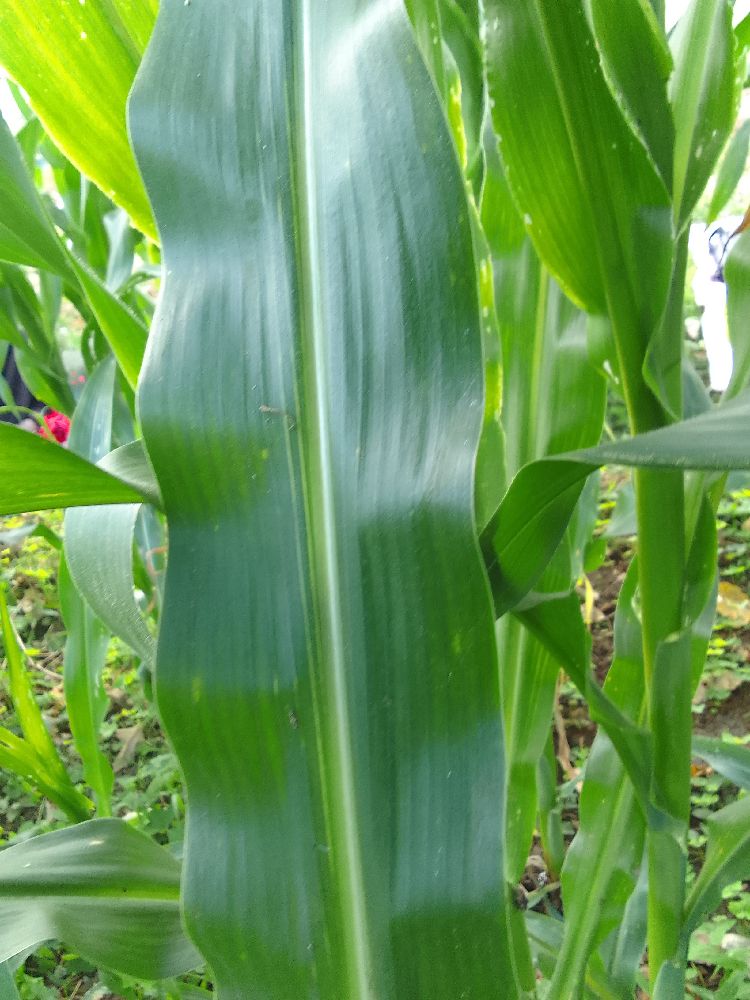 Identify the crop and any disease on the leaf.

maize, healthy
